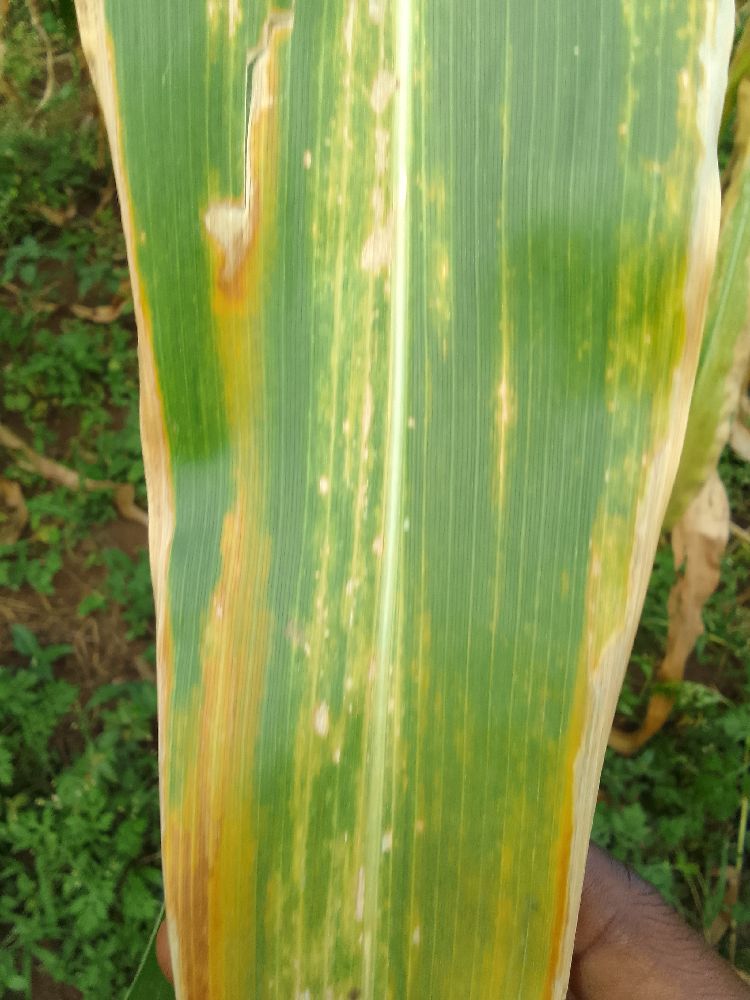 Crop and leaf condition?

maize, maize lethal necrosis
